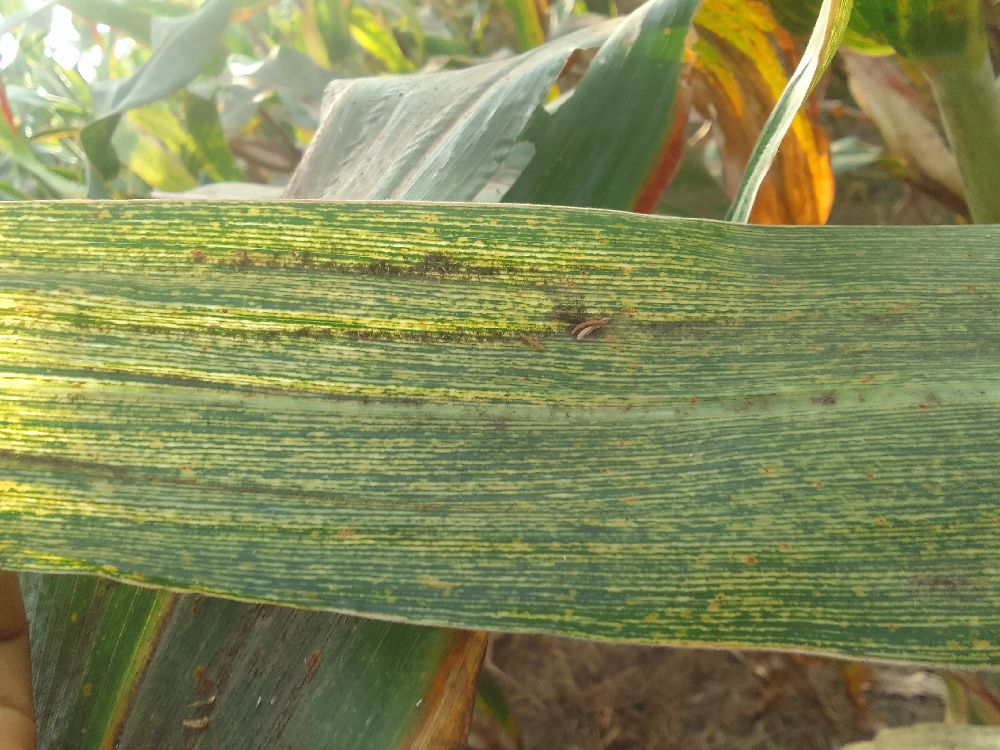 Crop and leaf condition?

maize, maize streak virus
